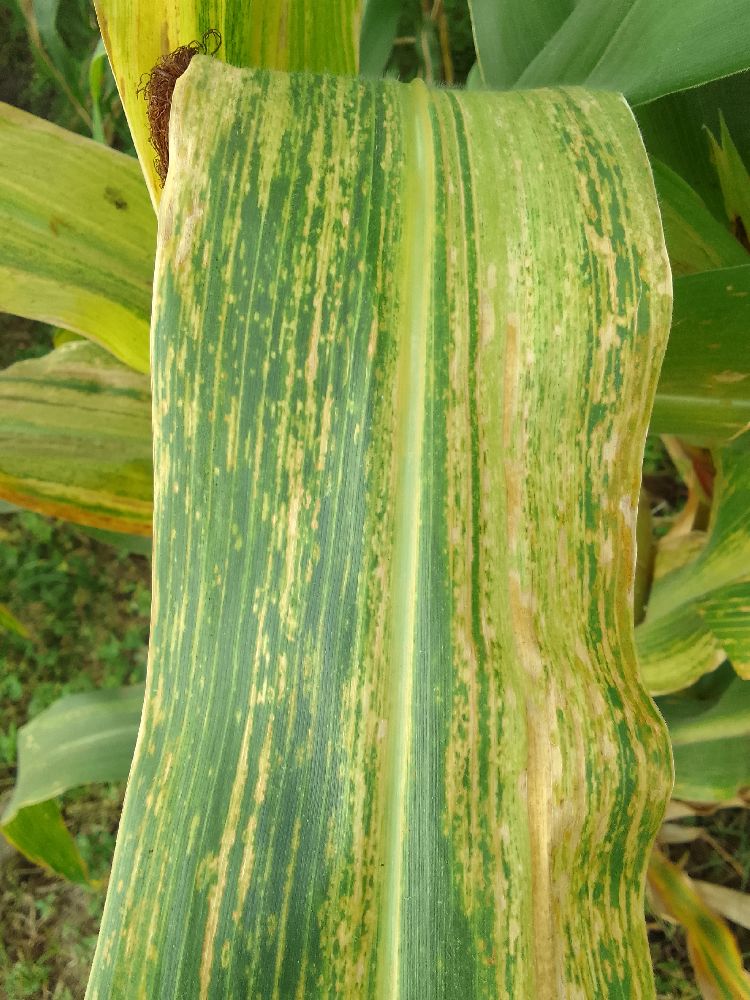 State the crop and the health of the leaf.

maize, maize lethal necrosis
